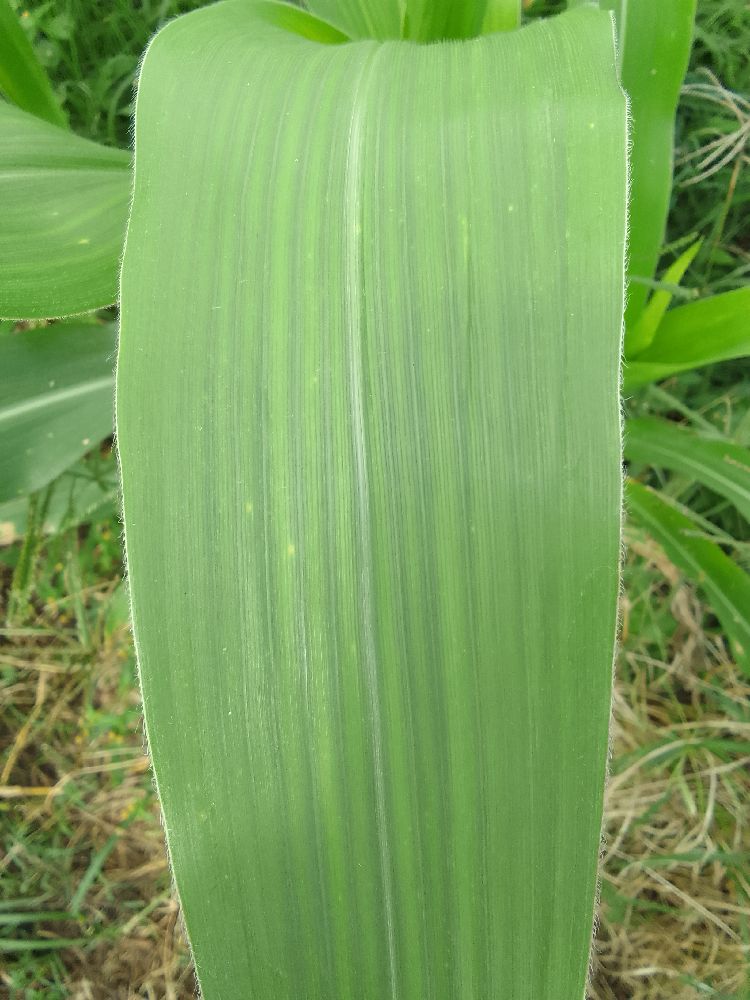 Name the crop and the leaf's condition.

maize, healthy
